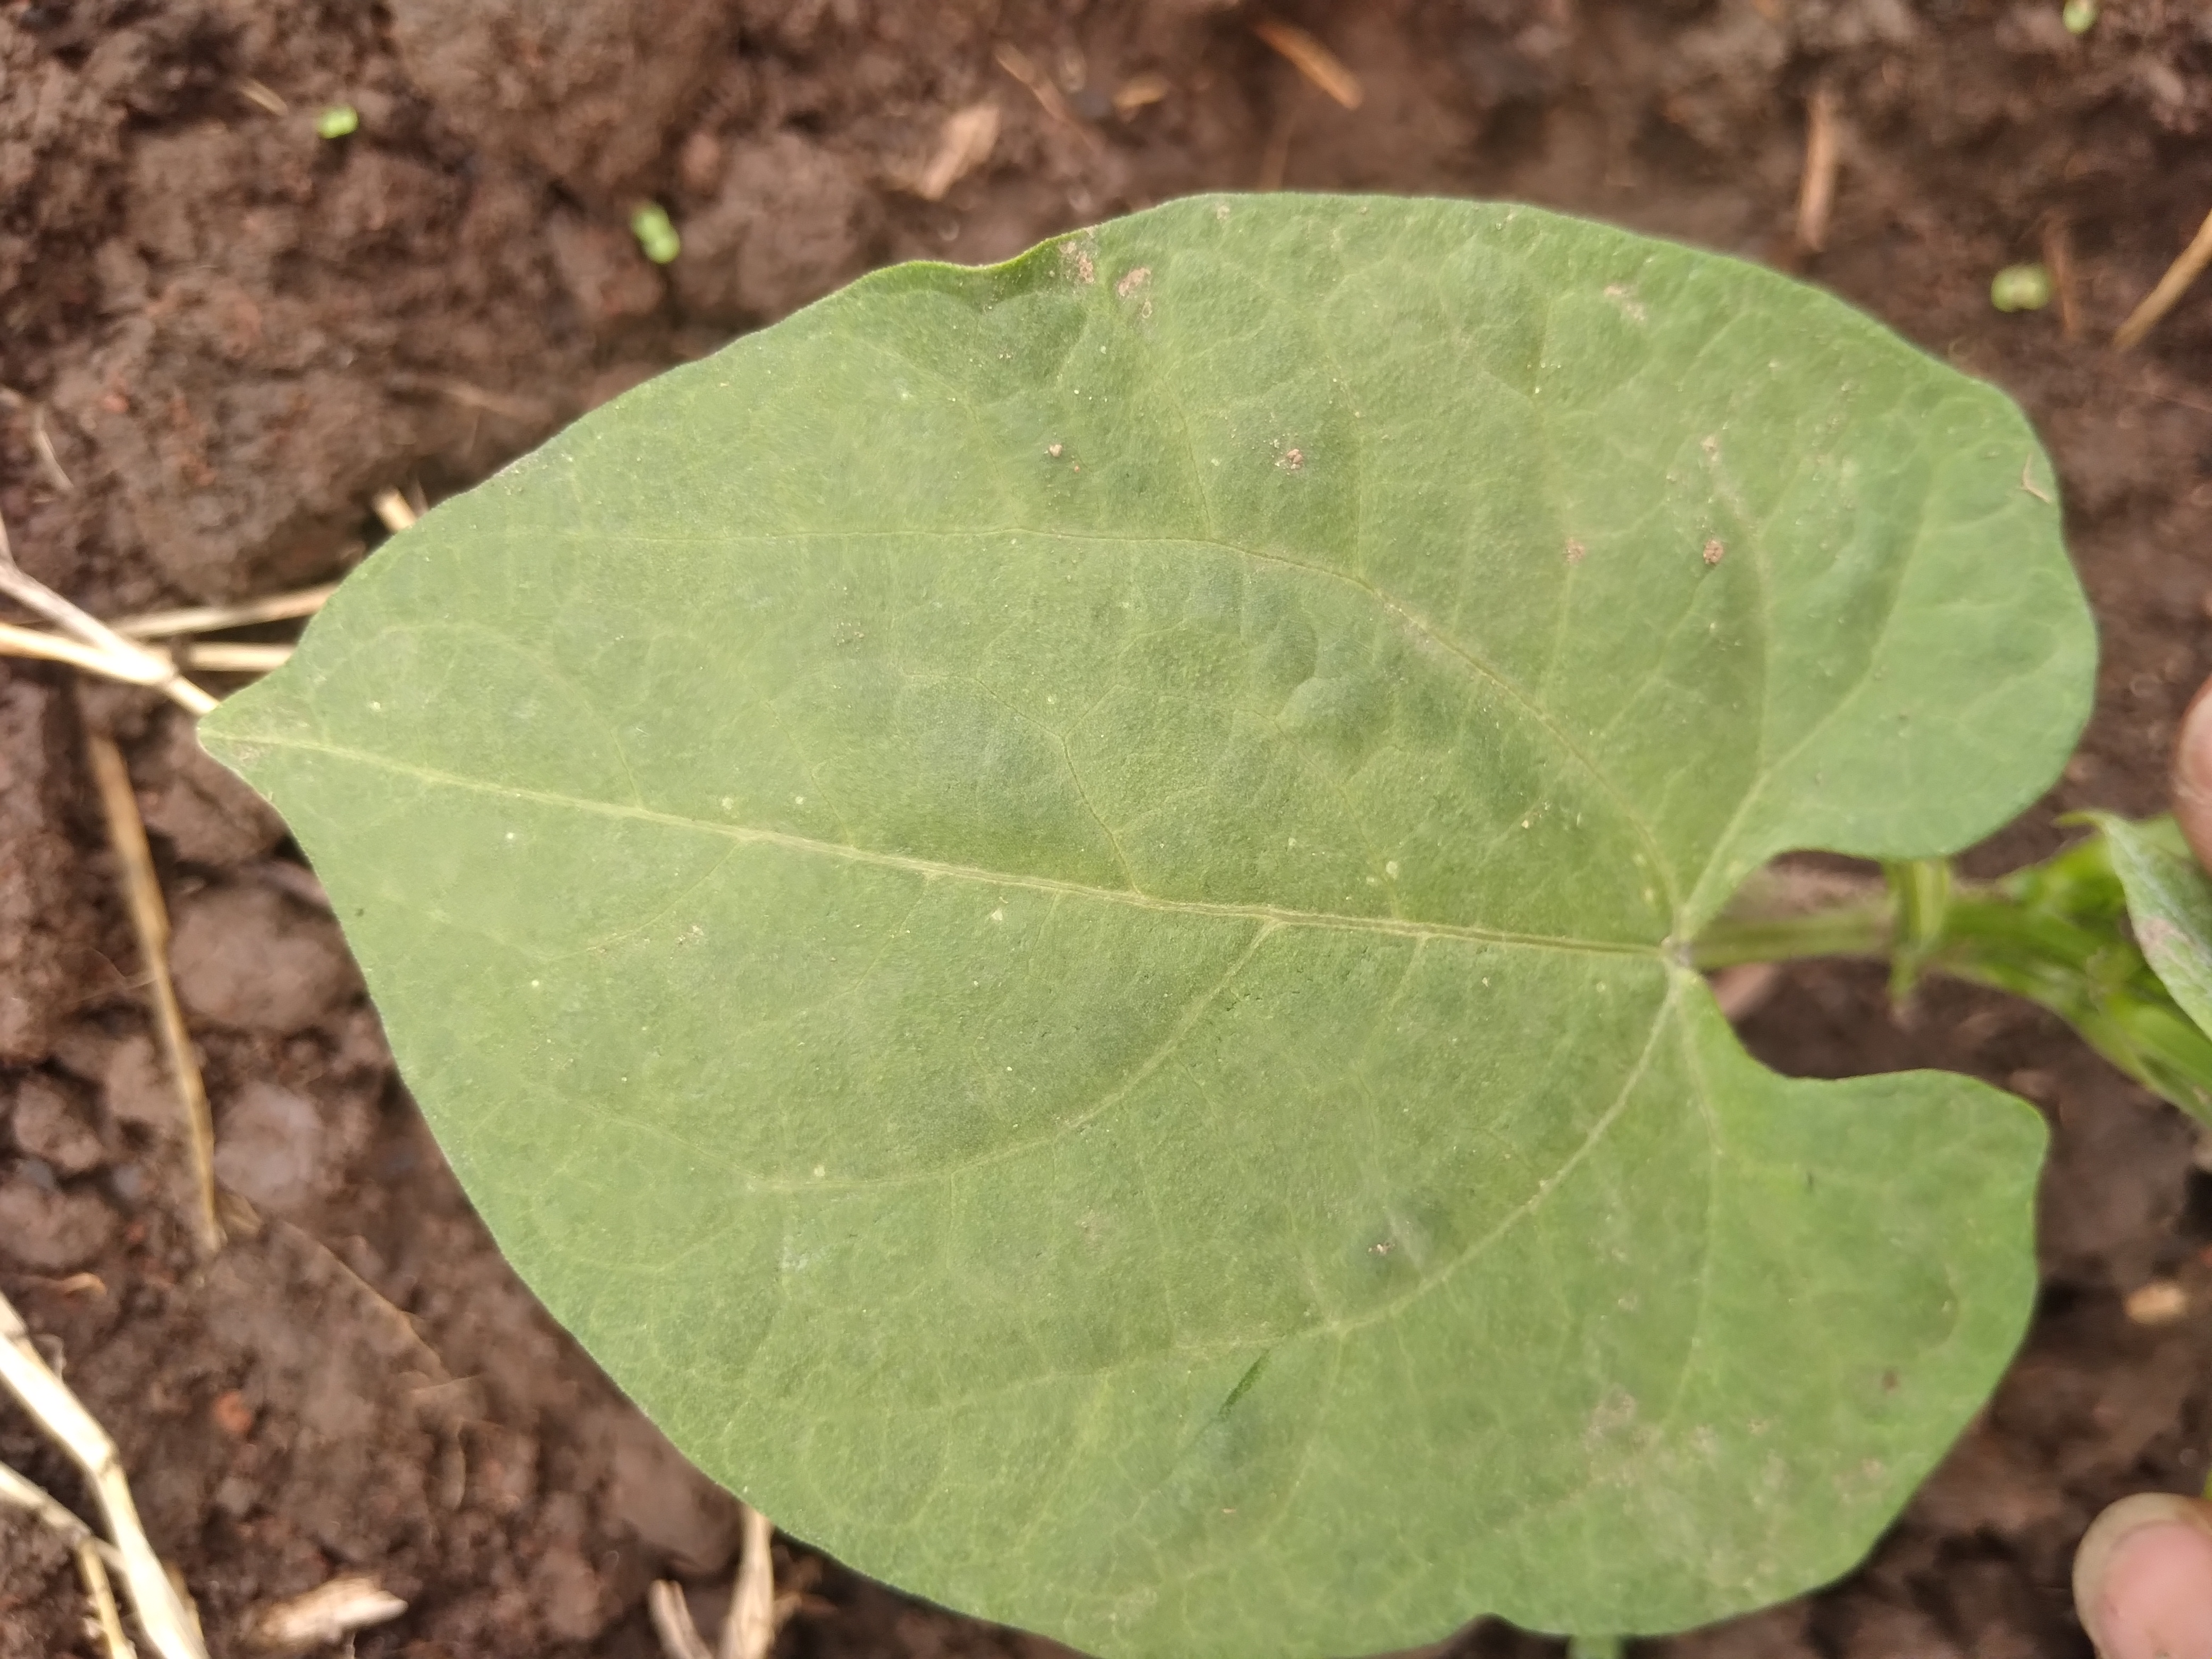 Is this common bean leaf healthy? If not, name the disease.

healthy
